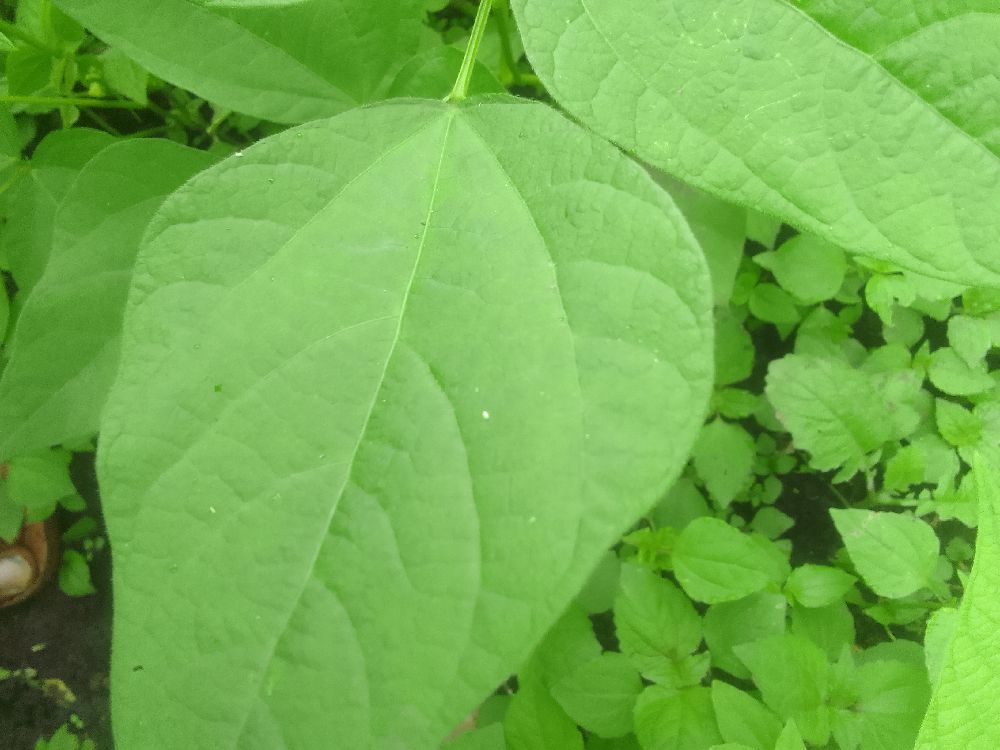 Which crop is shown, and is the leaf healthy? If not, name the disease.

common bean, healthy
